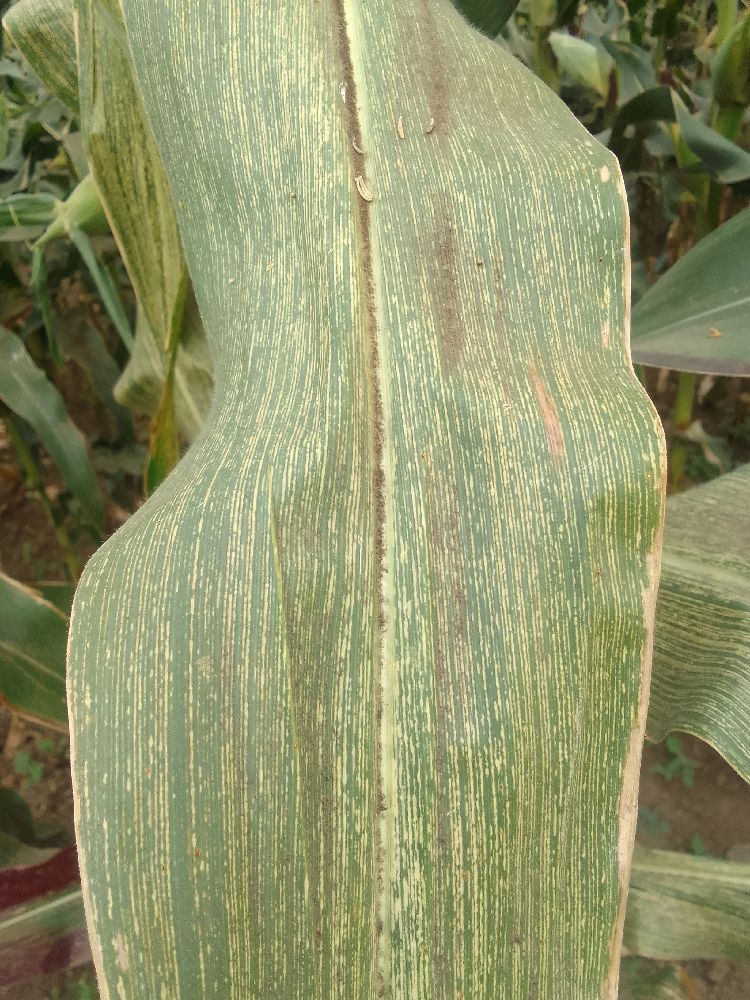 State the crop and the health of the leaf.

maize, maize streak virus
